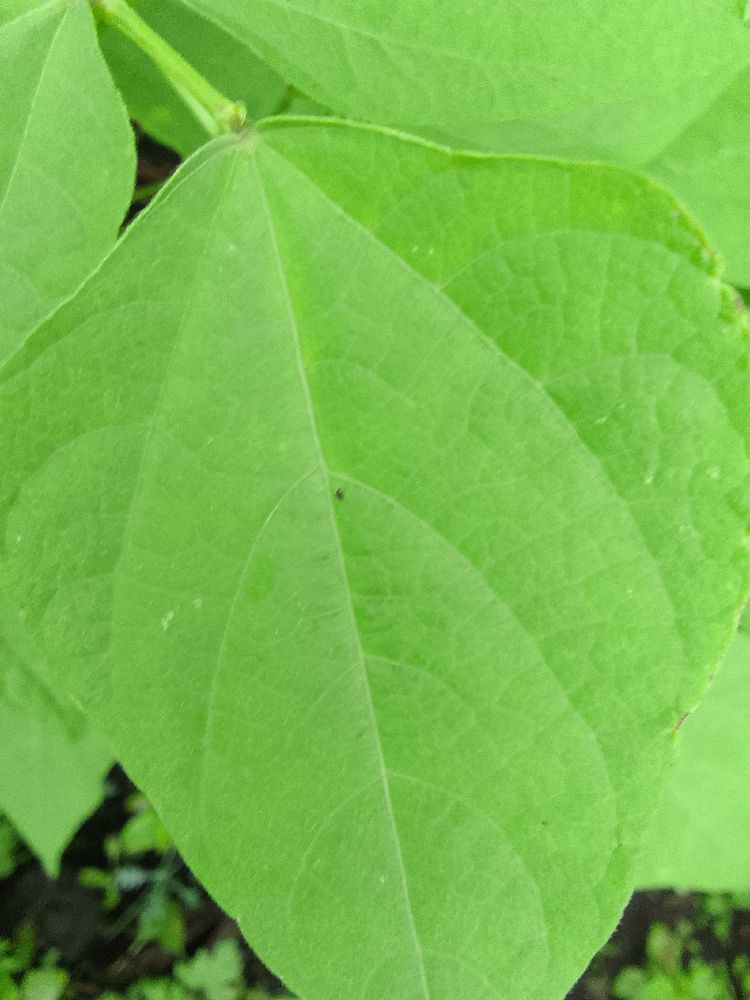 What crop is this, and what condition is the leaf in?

common bean, healthy
